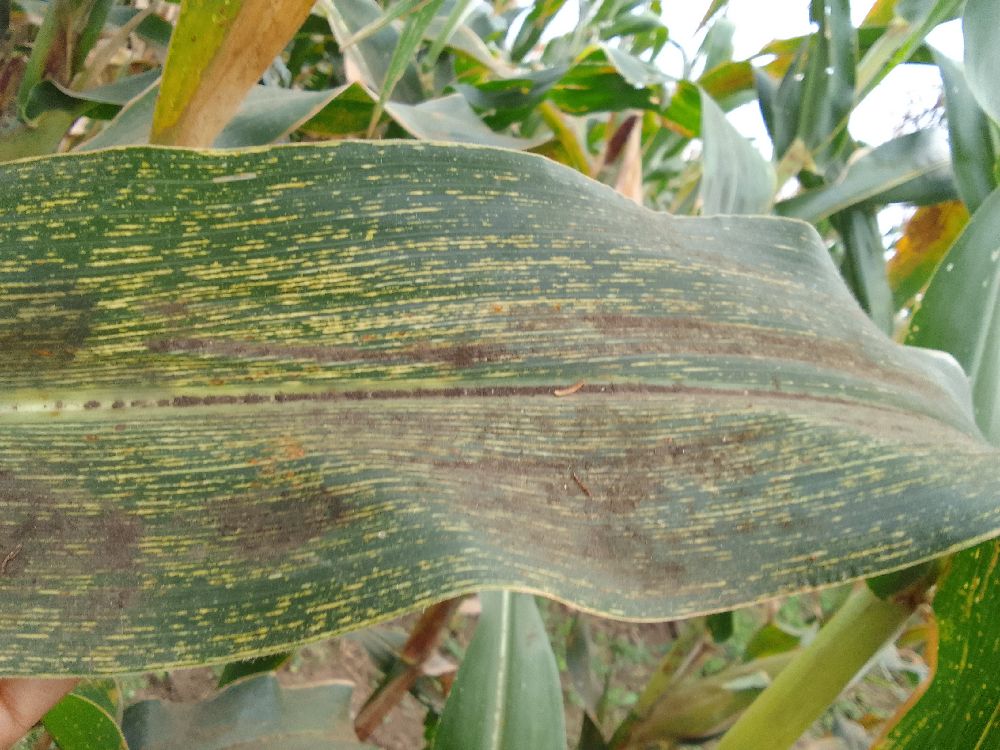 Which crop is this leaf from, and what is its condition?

maize, maize streak virus
